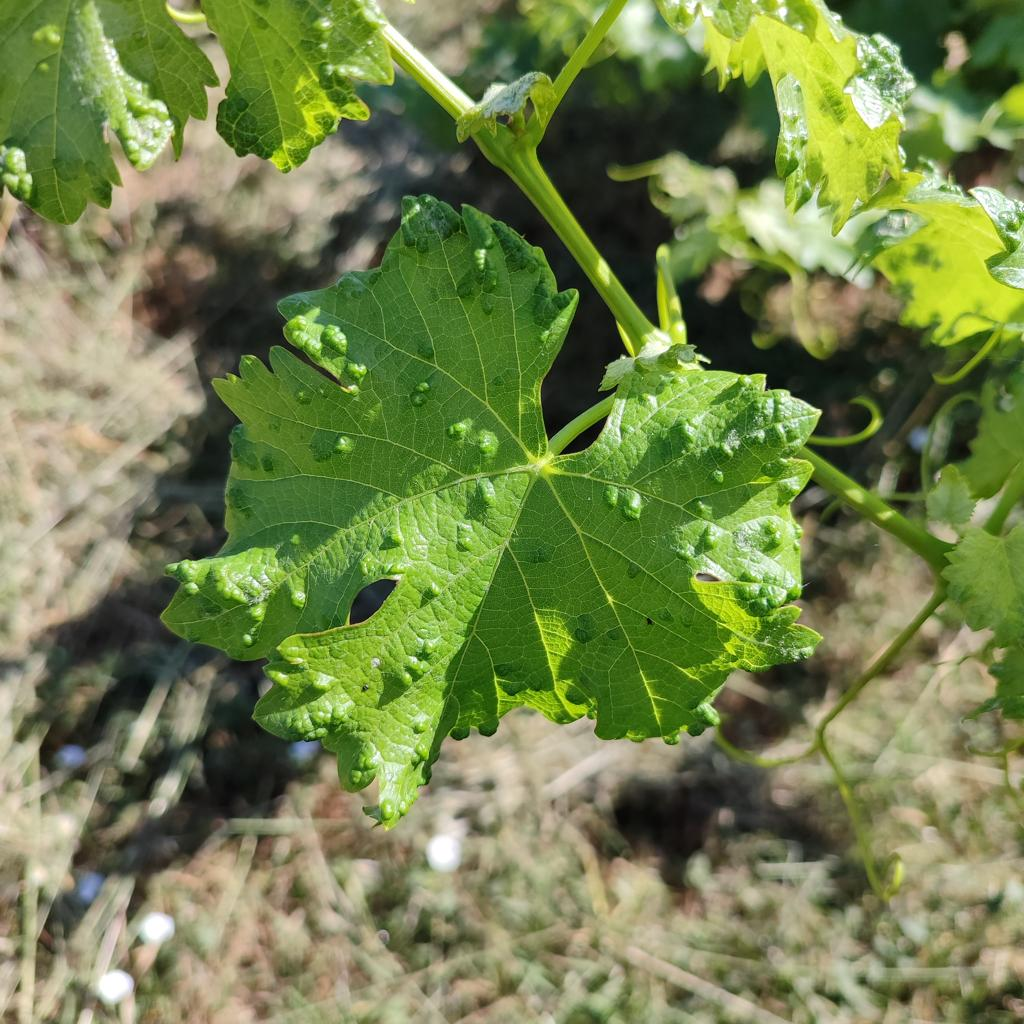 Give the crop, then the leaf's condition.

grapevine, erineum mite
